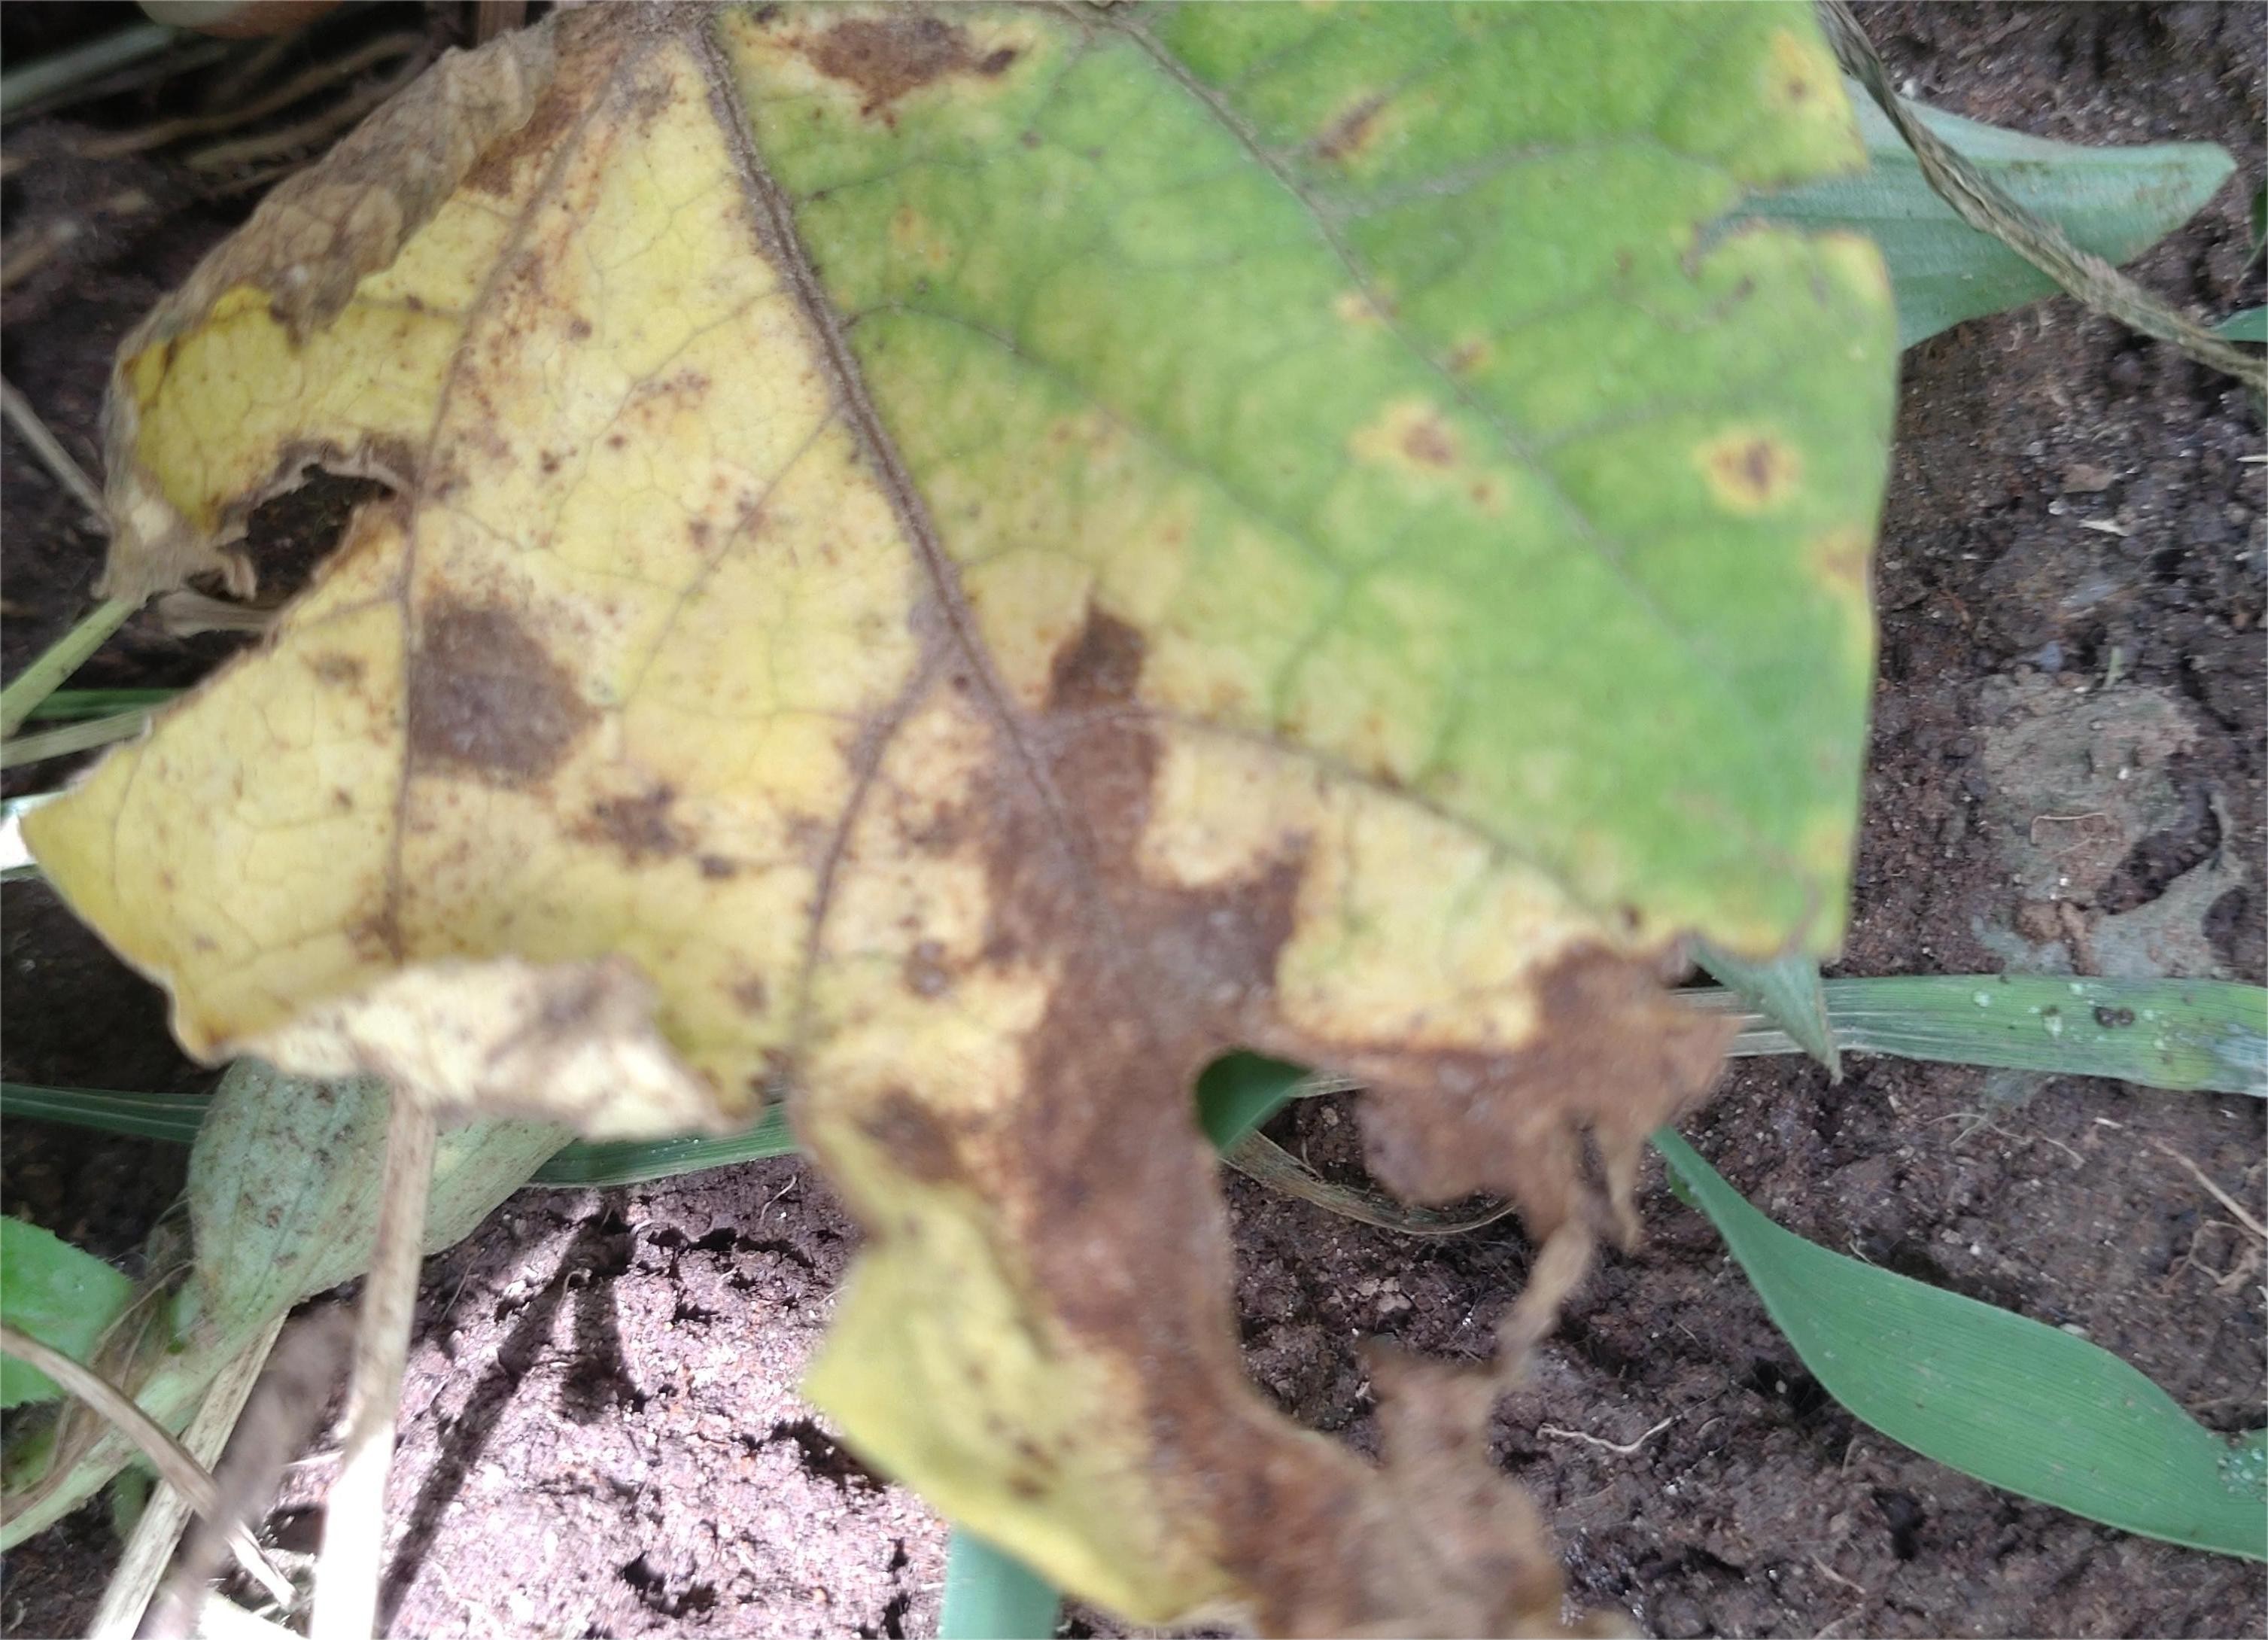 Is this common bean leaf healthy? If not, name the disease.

anthracnose
